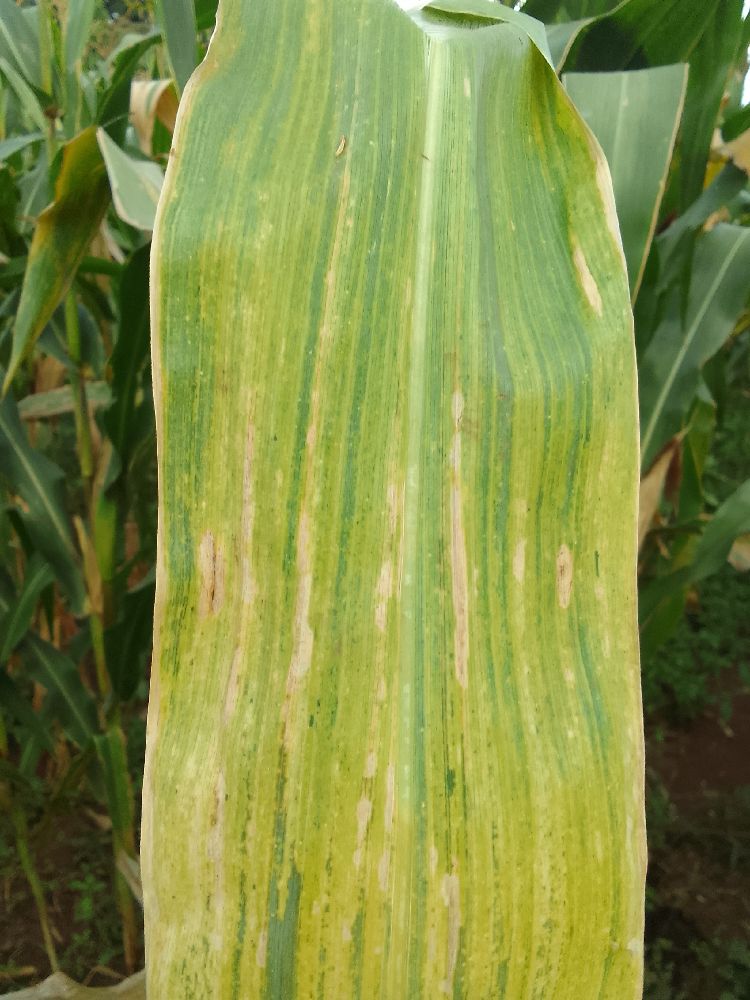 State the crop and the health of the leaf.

maize, maize lethal necrosis
